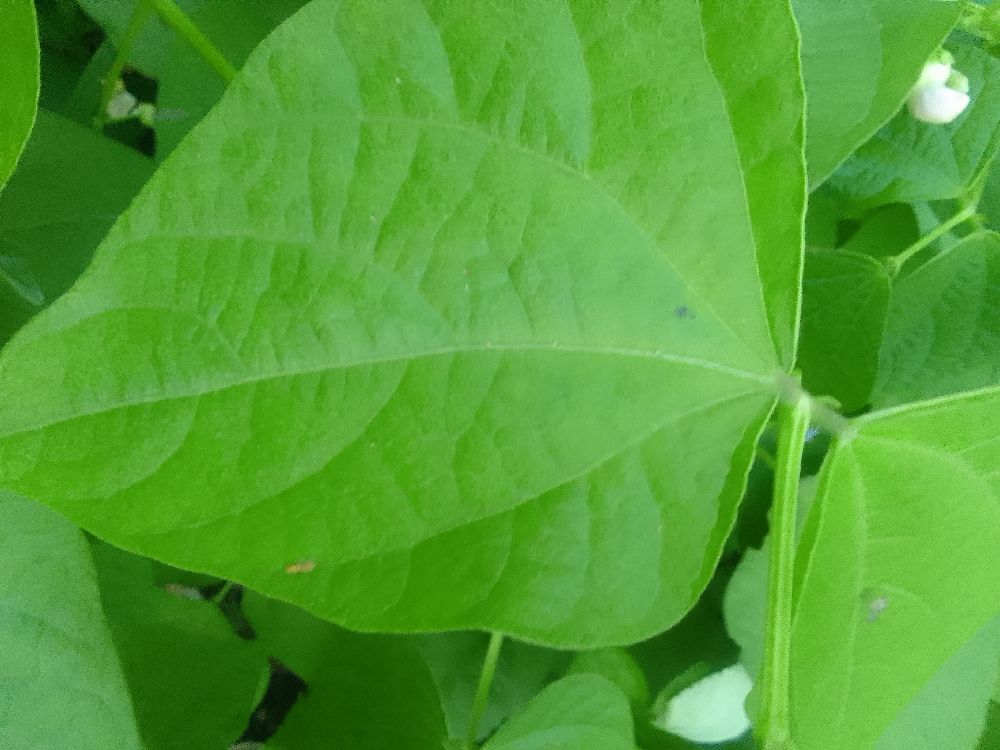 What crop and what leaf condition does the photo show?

common bean, healthy
